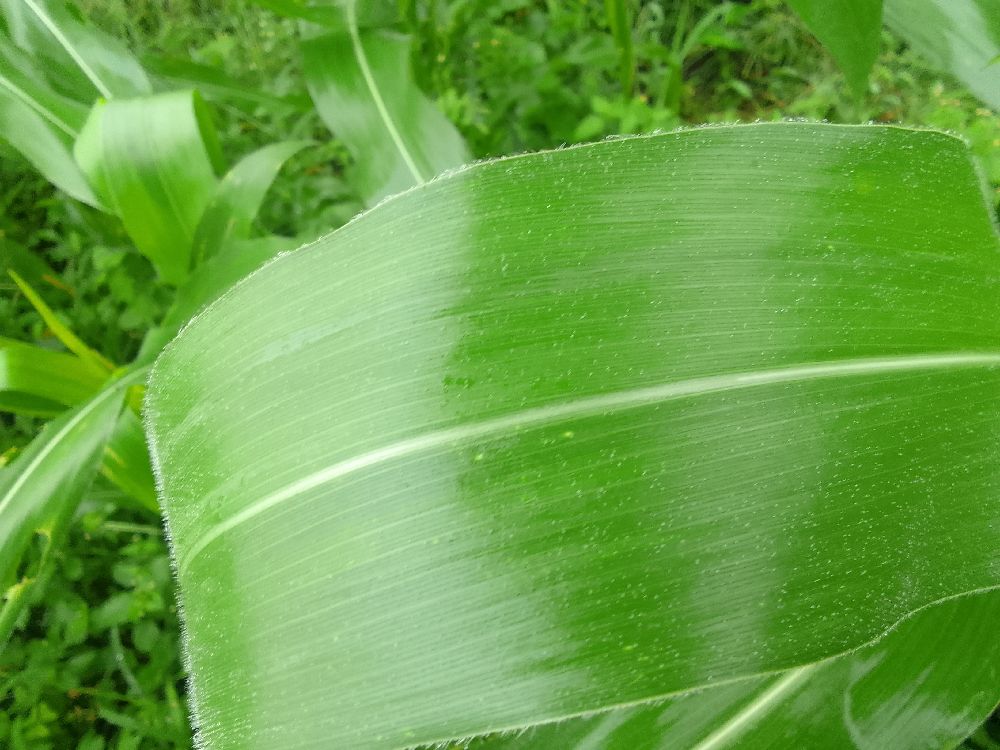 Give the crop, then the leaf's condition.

maize, healthy
